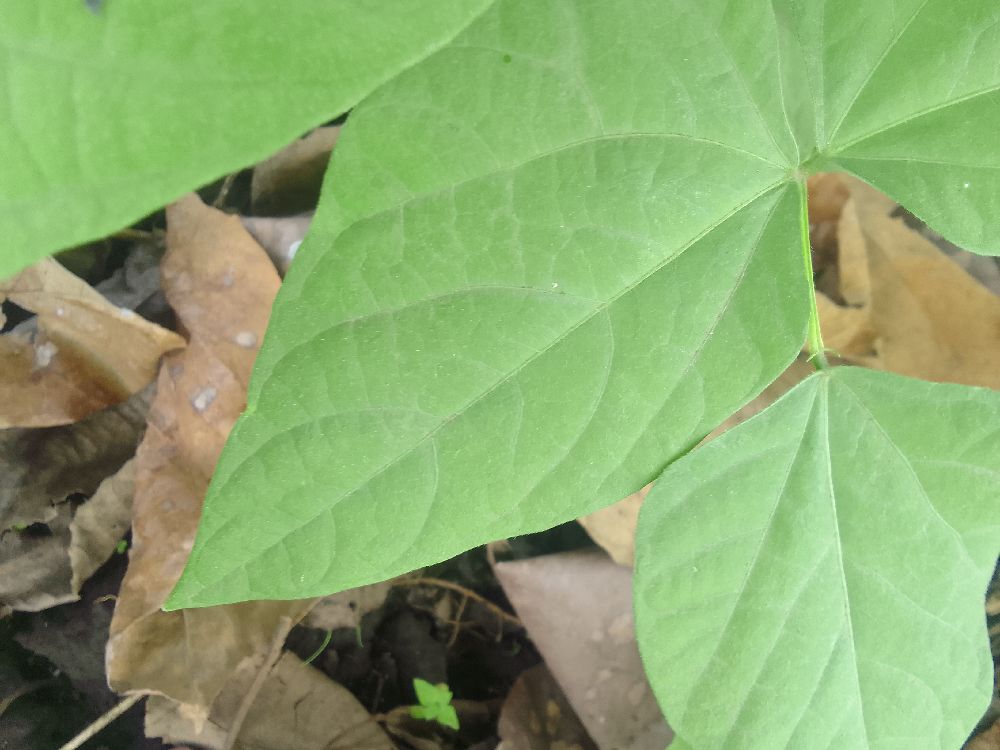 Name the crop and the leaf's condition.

common bean, healthy
